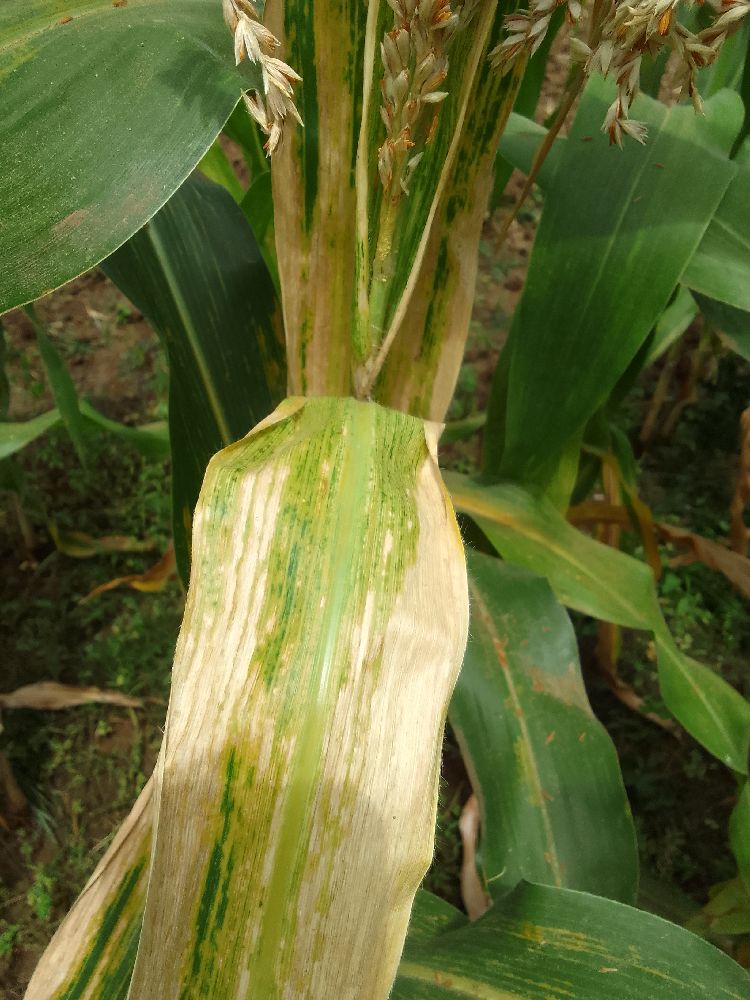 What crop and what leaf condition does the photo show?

maize, maize lethal necrosis
